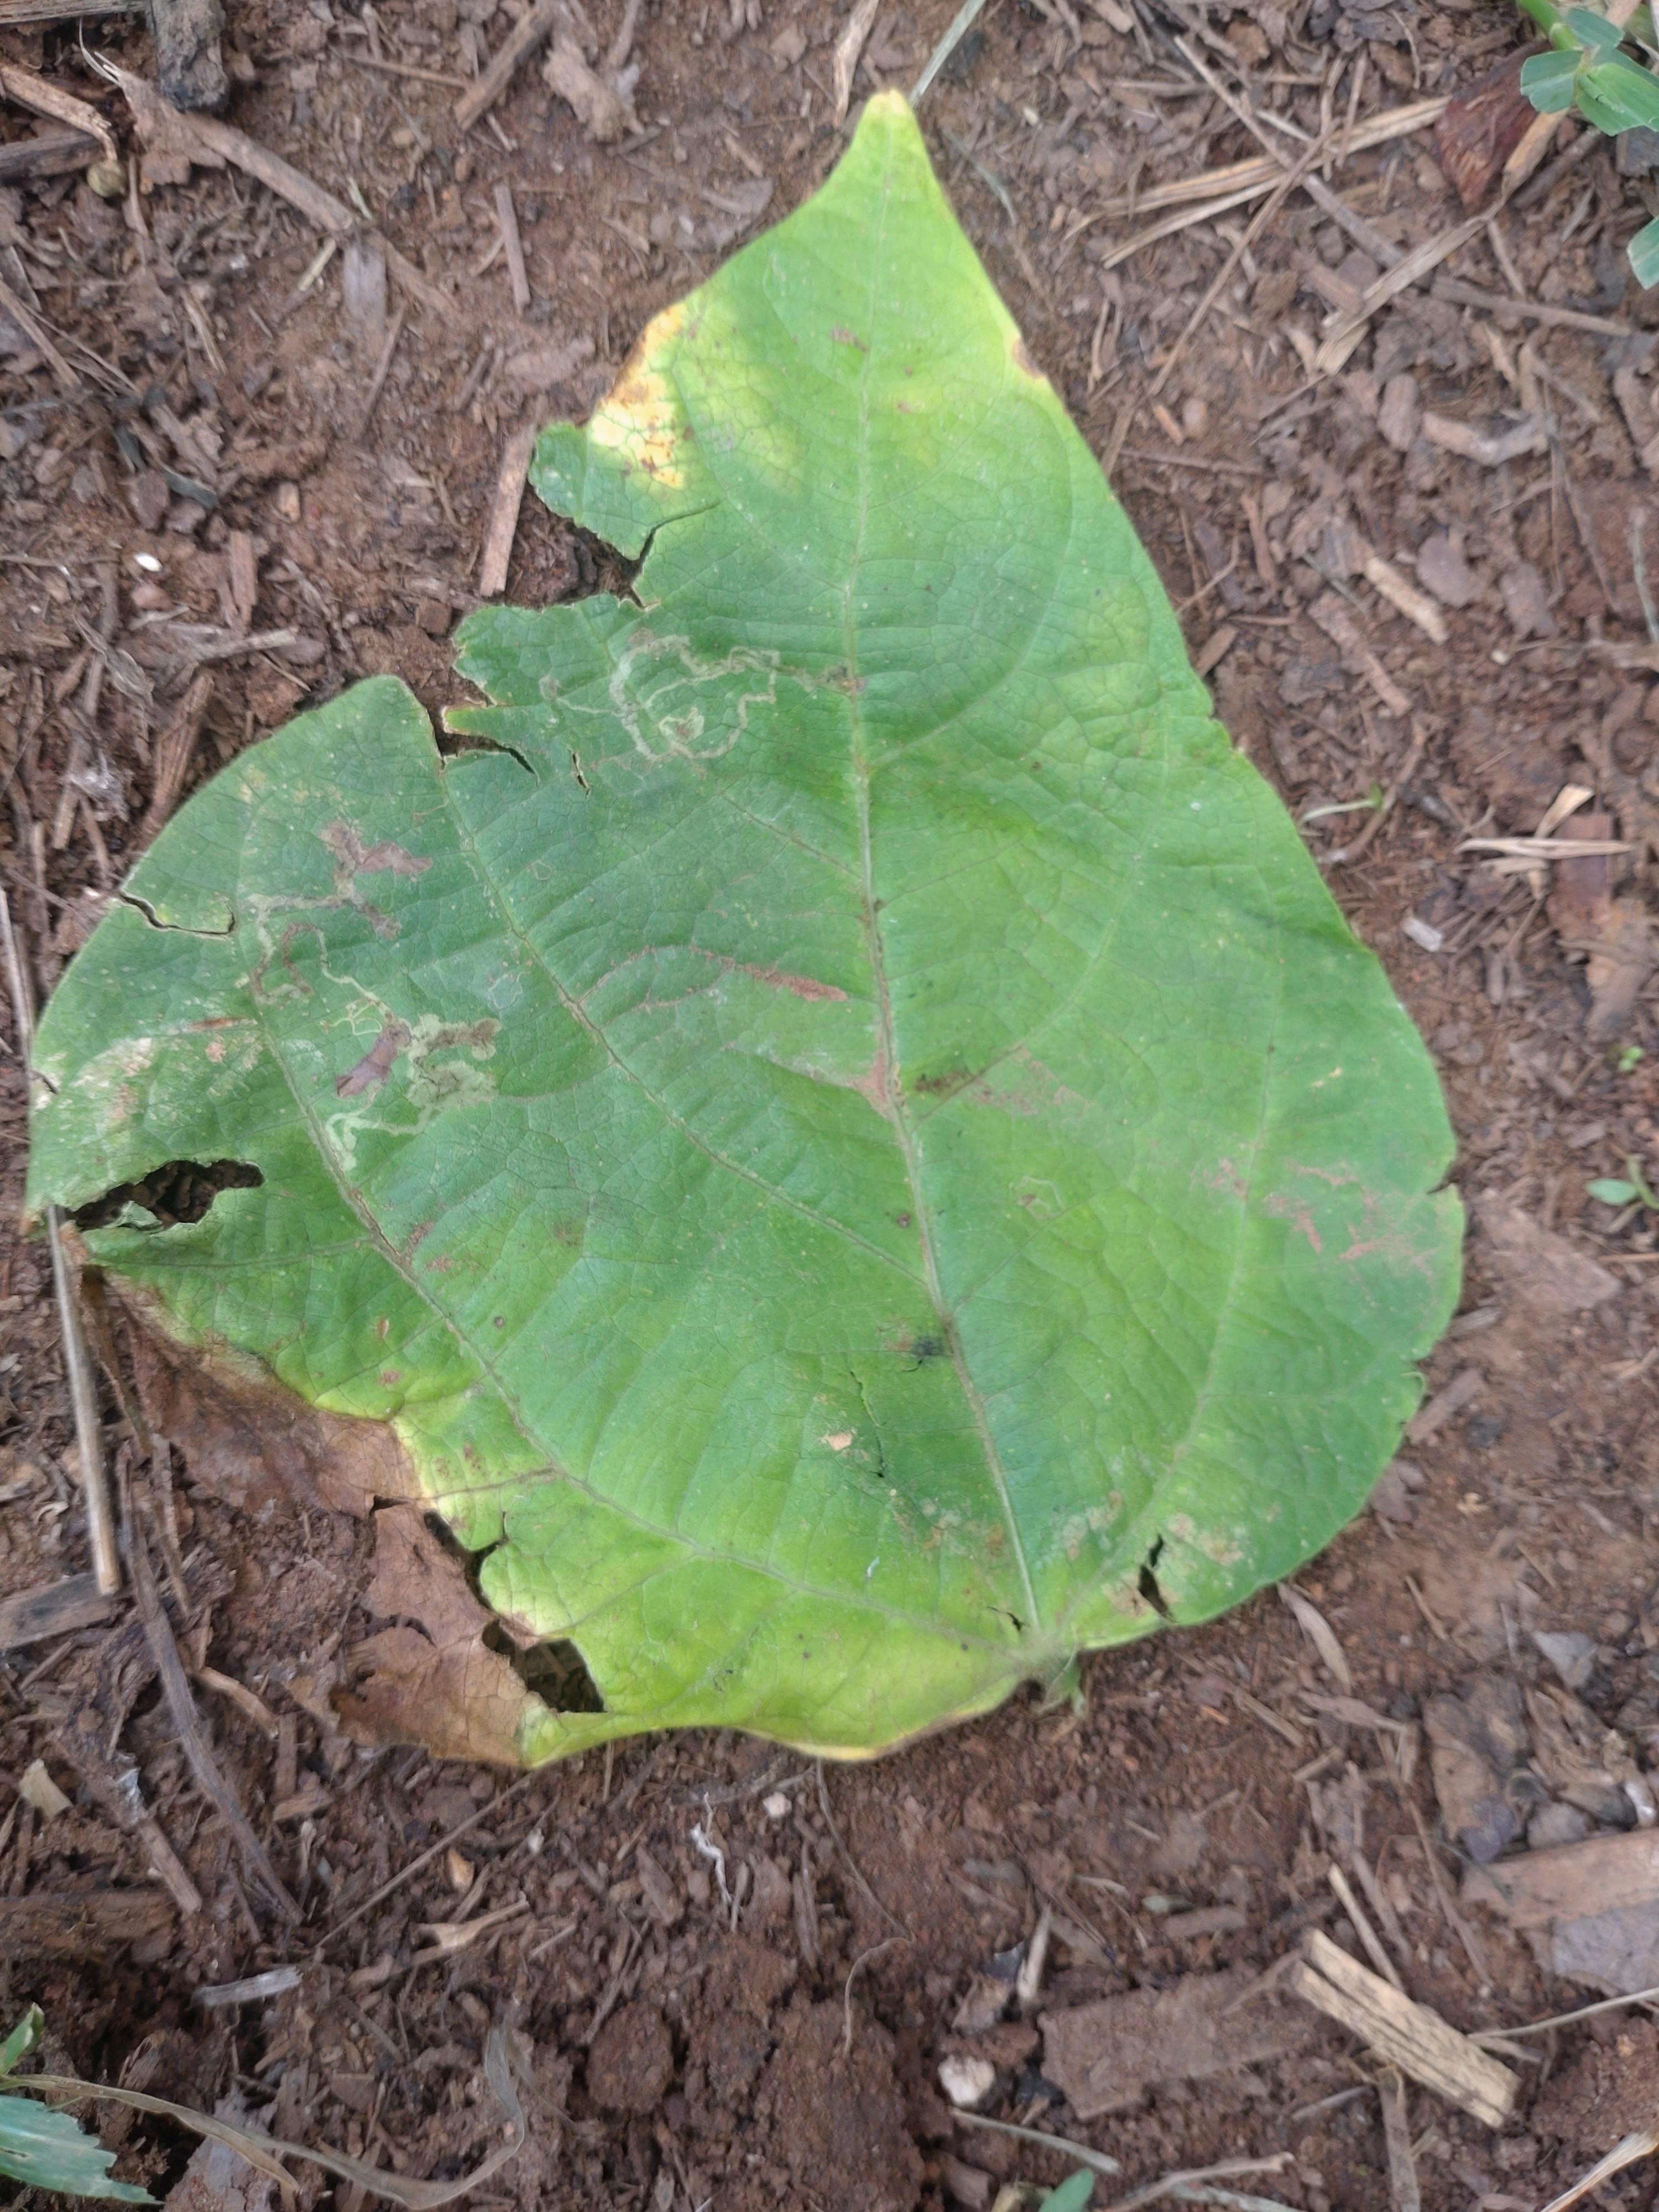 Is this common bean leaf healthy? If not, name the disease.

anthracnose
